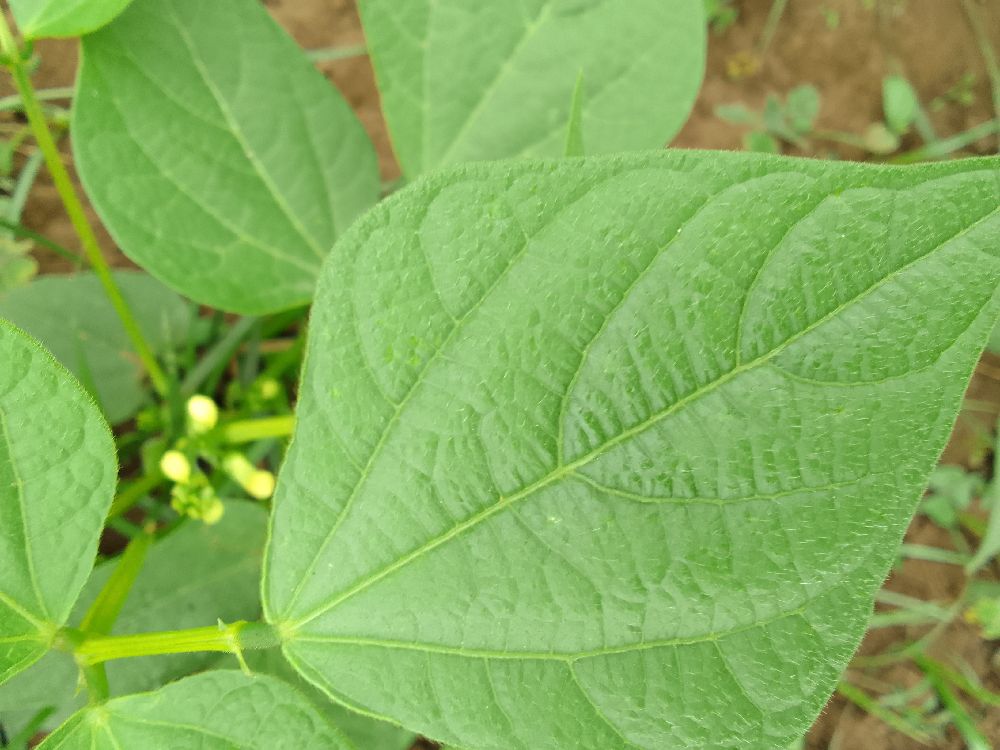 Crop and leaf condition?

common bean, healthy
